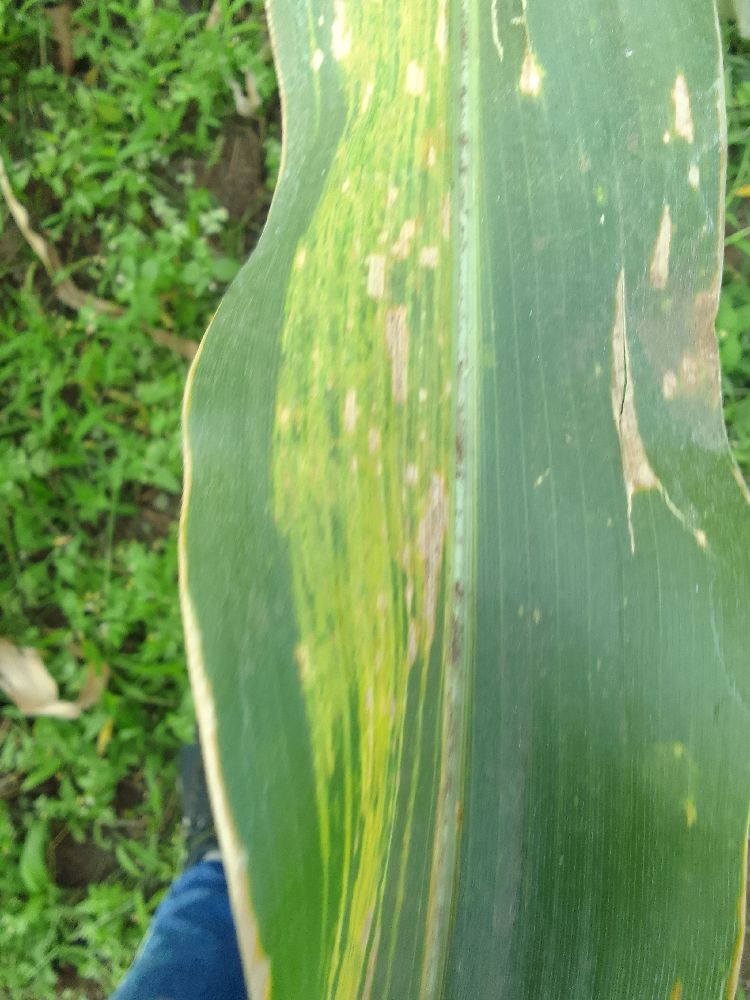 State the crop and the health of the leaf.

maize, maize lethal necrosis
